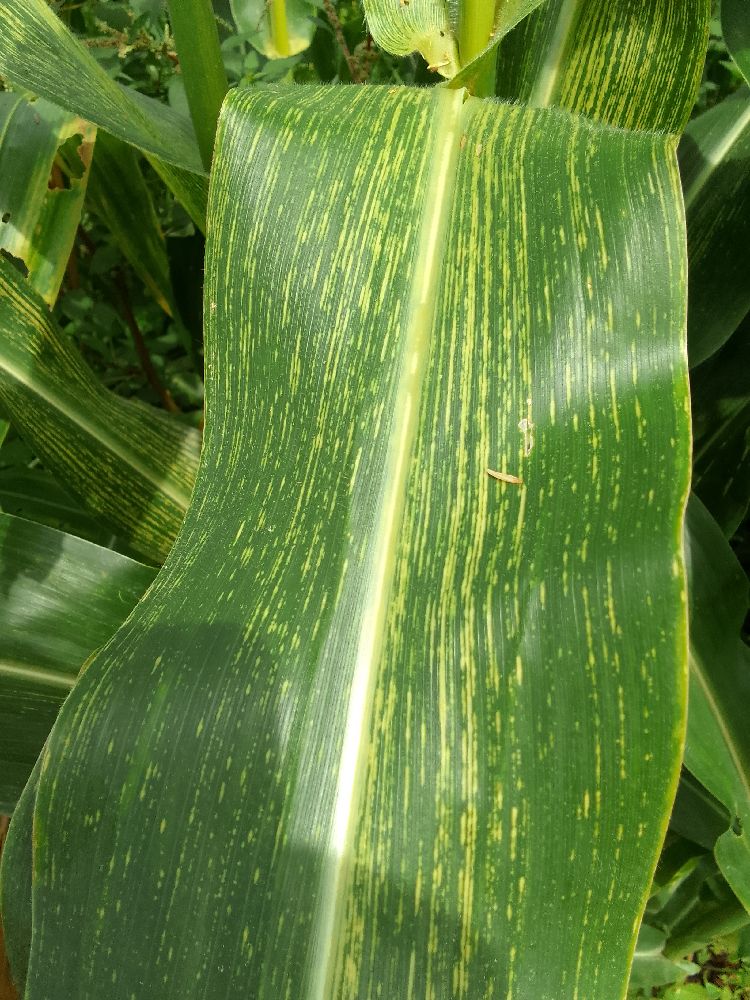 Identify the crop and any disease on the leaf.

maize, maize streak virus
